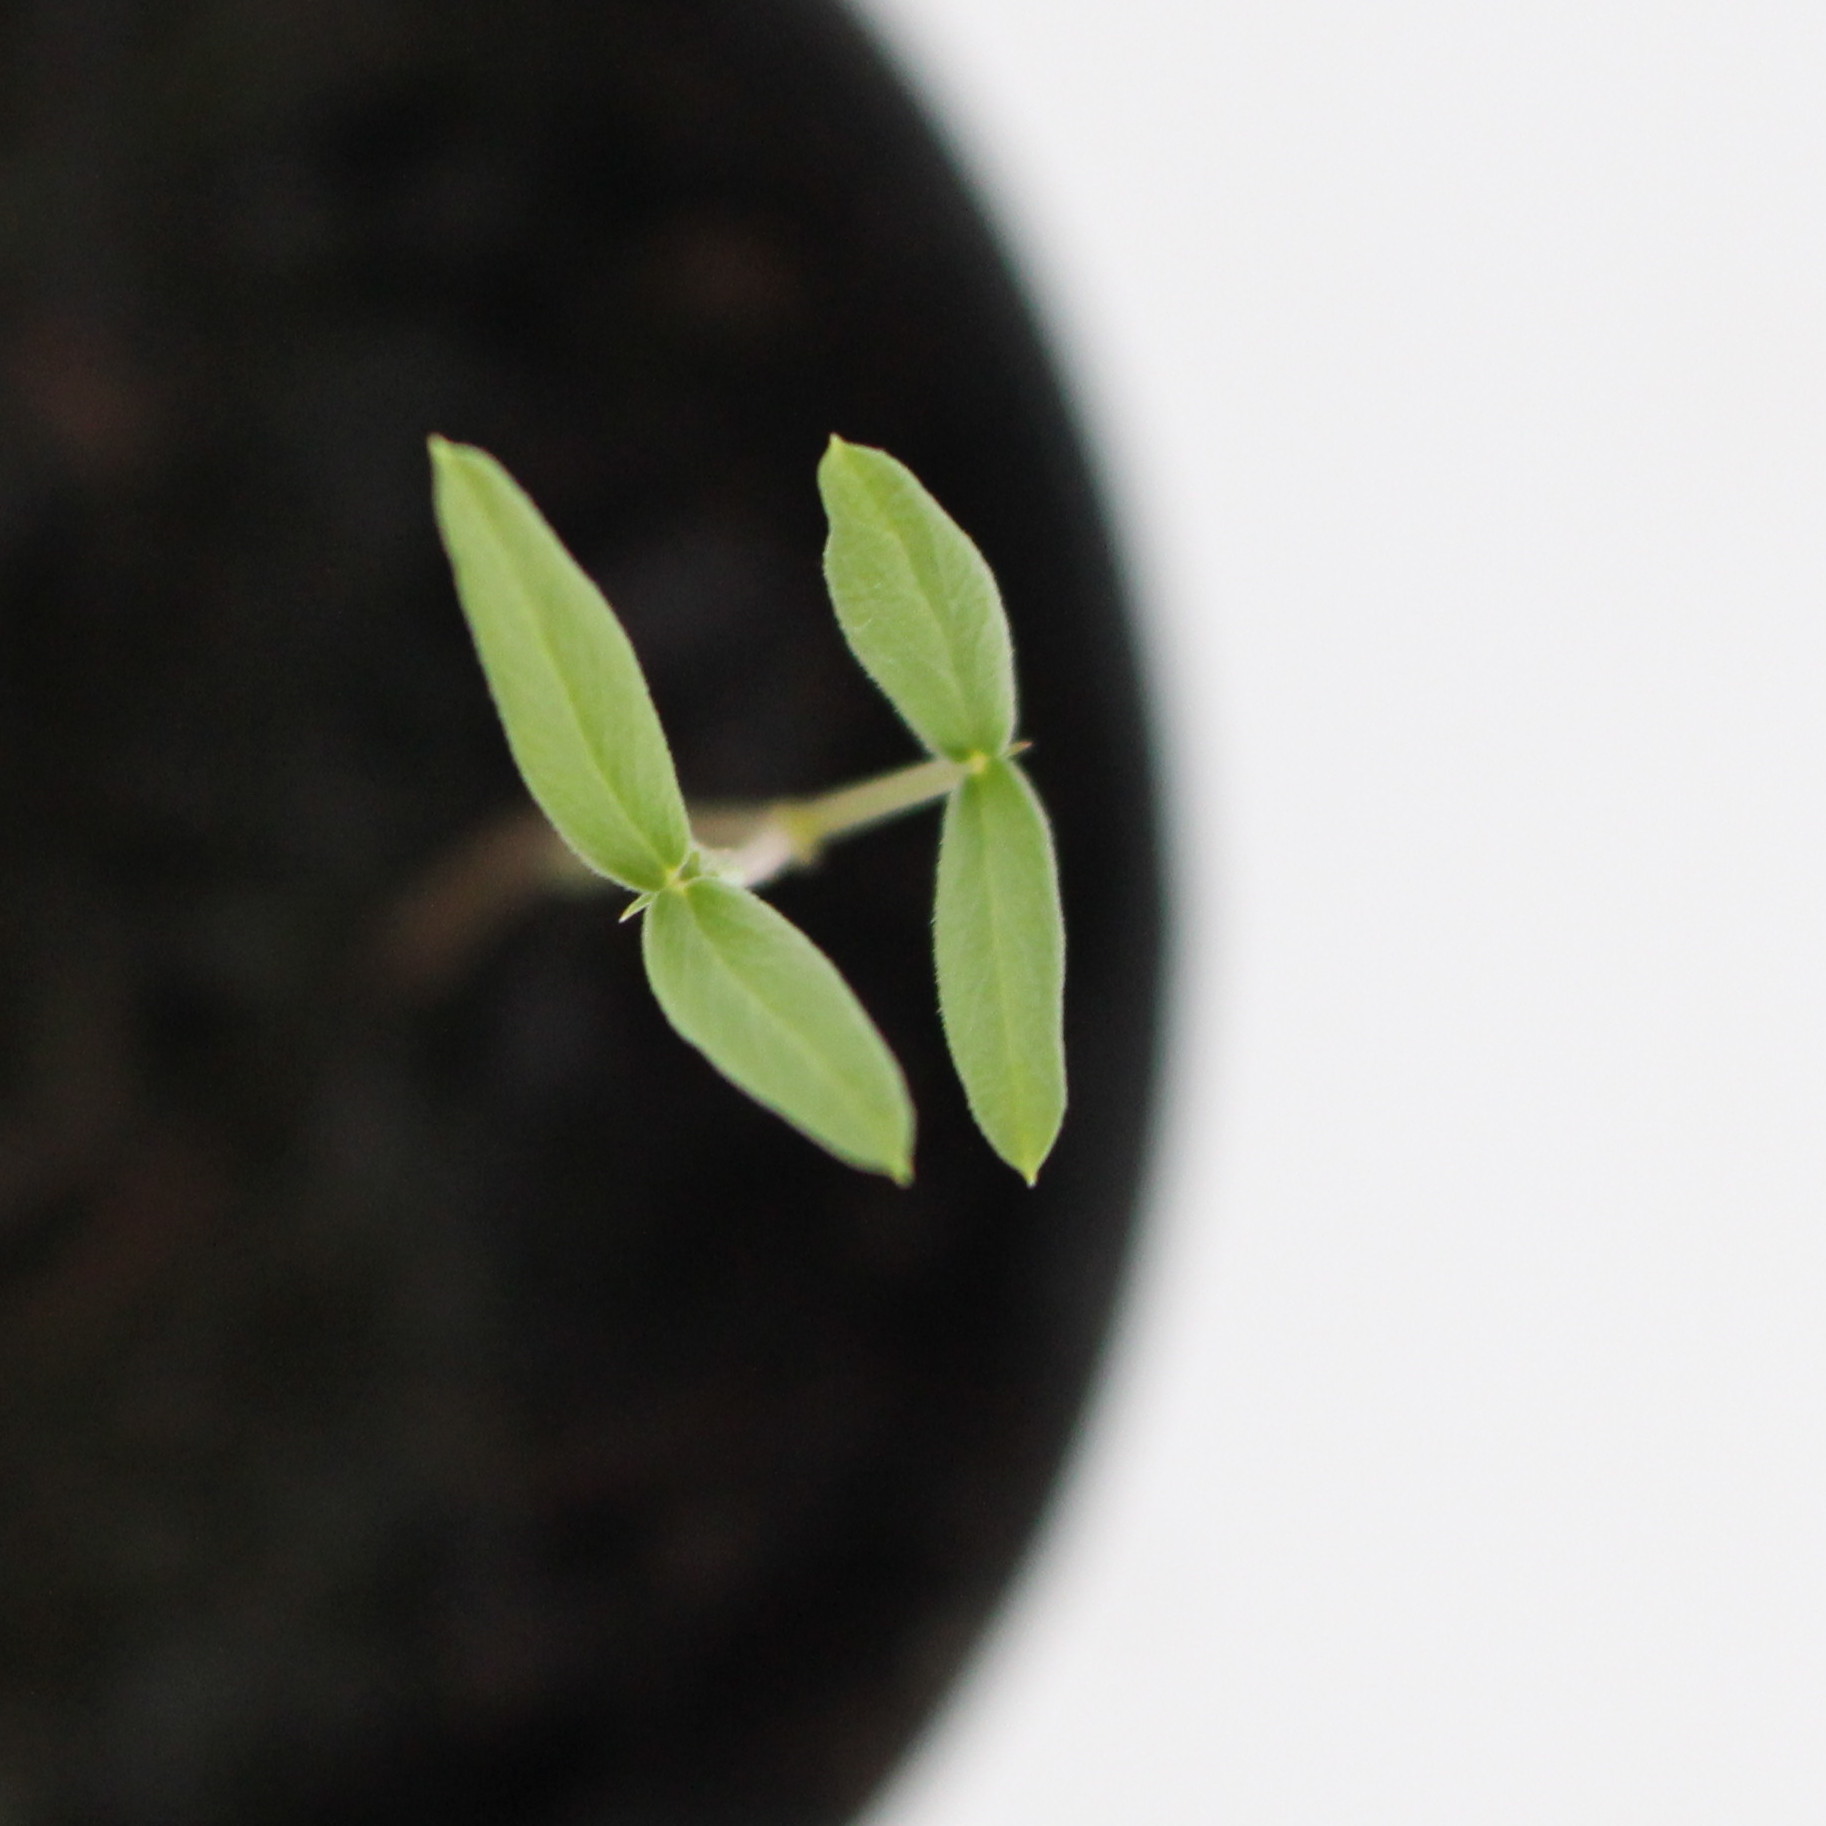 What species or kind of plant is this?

Vicia sativa
